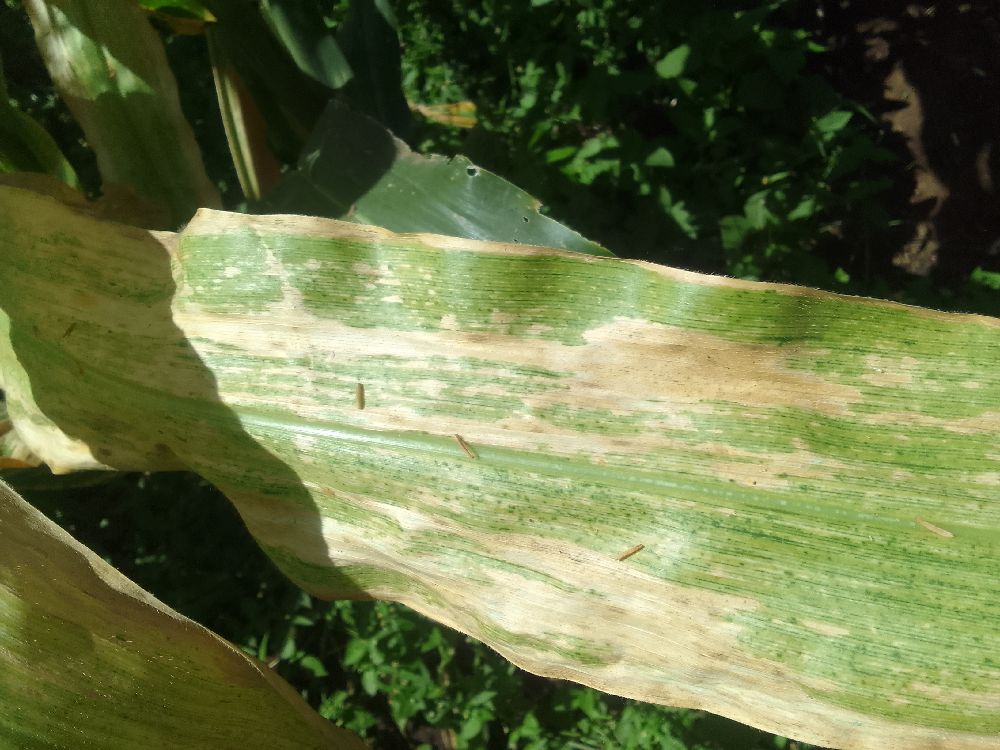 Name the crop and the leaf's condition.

maize, maize lethal necrosis
